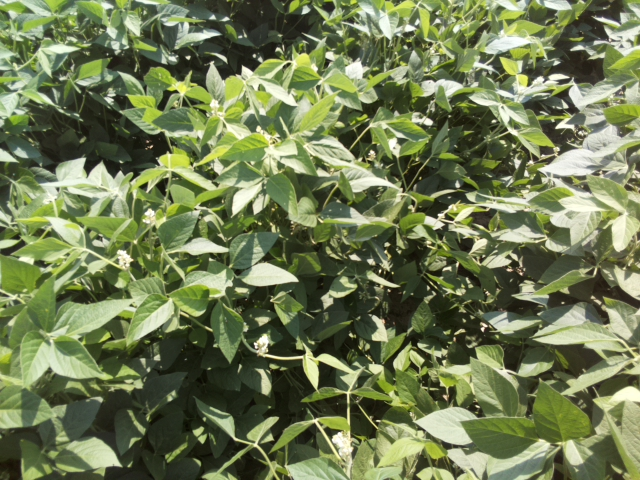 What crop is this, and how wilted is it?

soybean, leaves with no wilting
